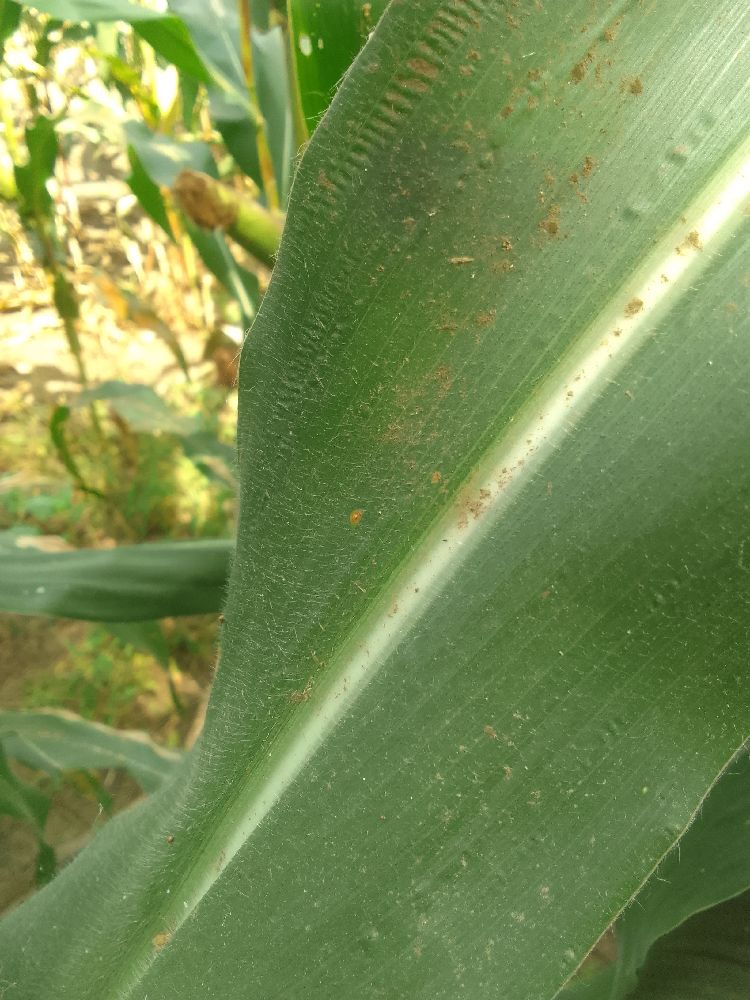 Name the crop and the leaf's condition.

maize, healthy
